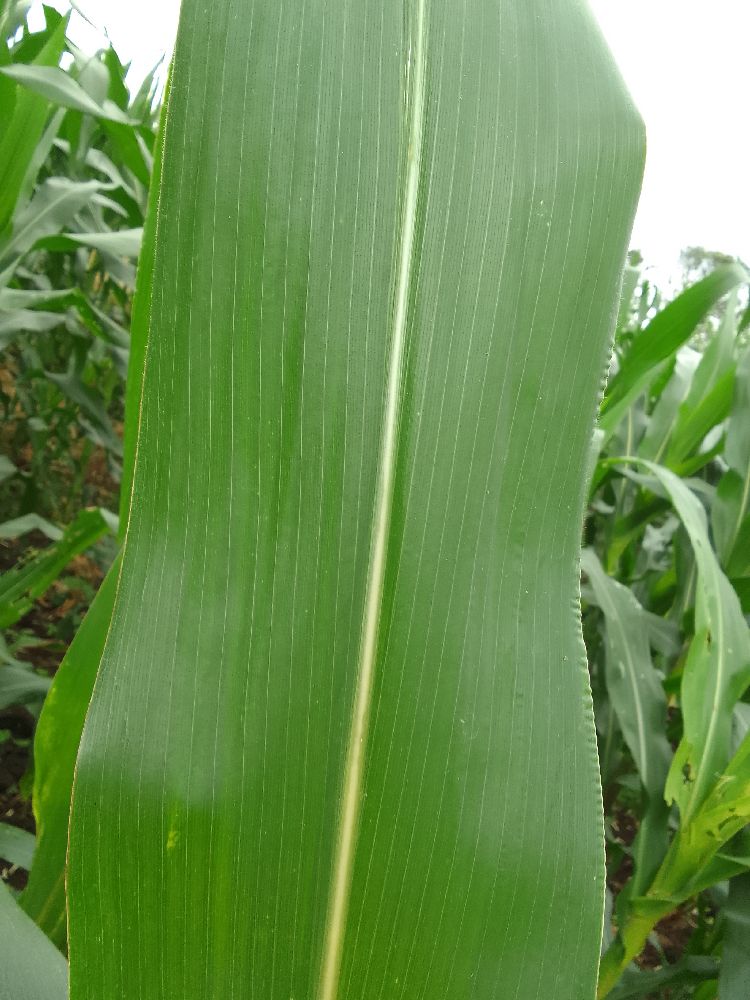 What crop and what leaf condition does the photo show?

maize, healthy
